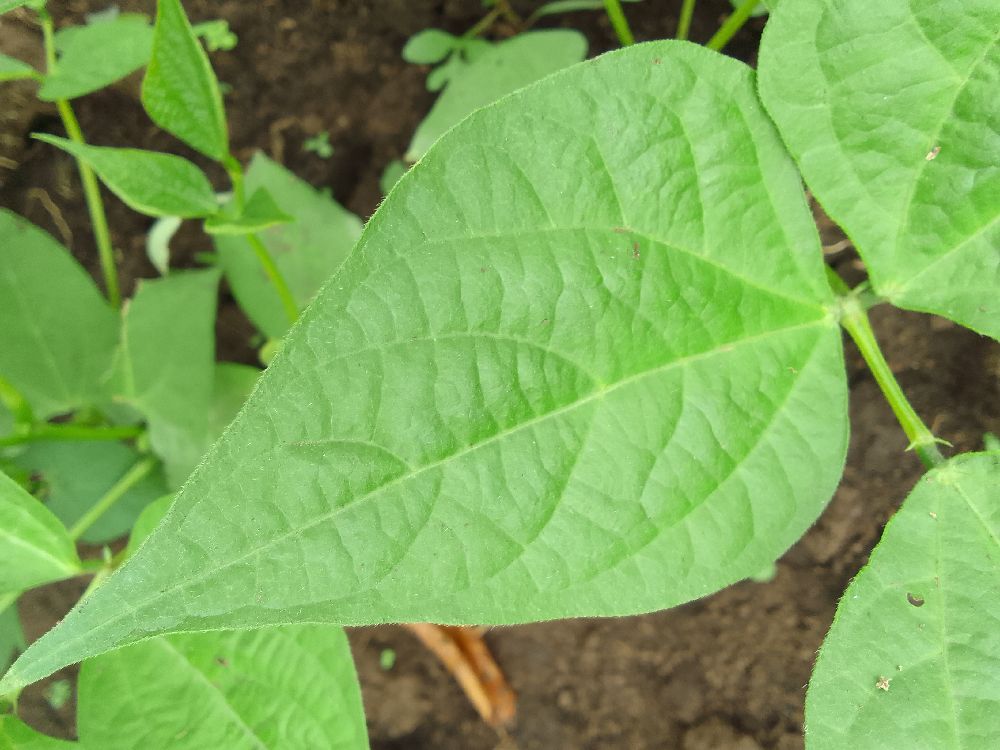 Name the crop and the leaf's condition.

common bean, healthy
